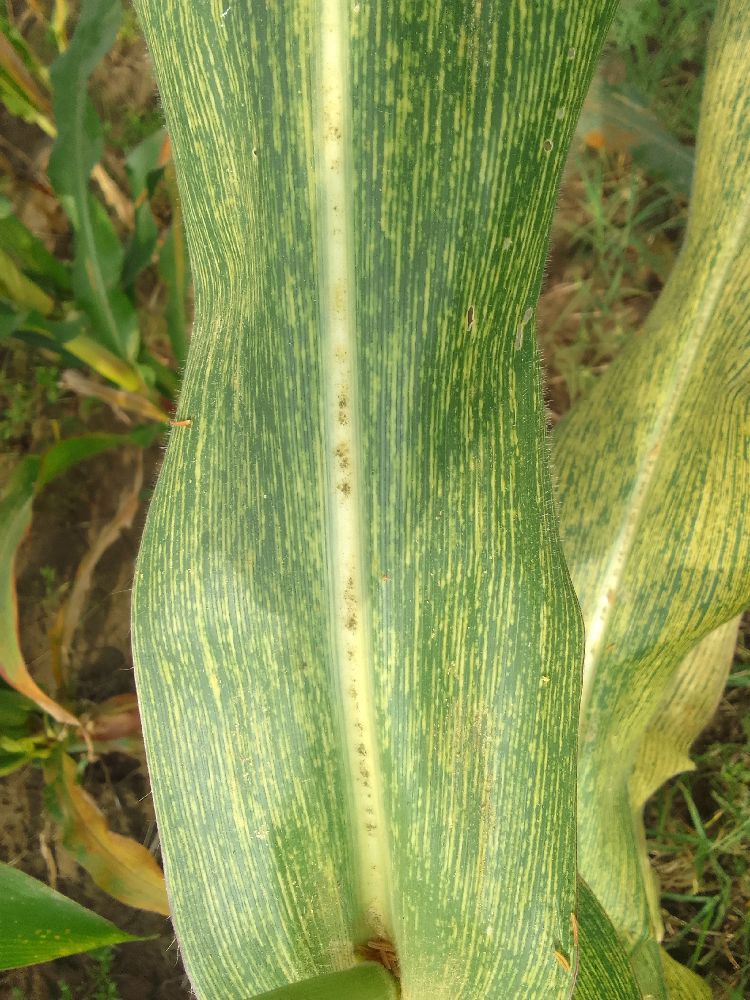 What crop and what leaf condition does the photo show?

maize, maize streak virus
